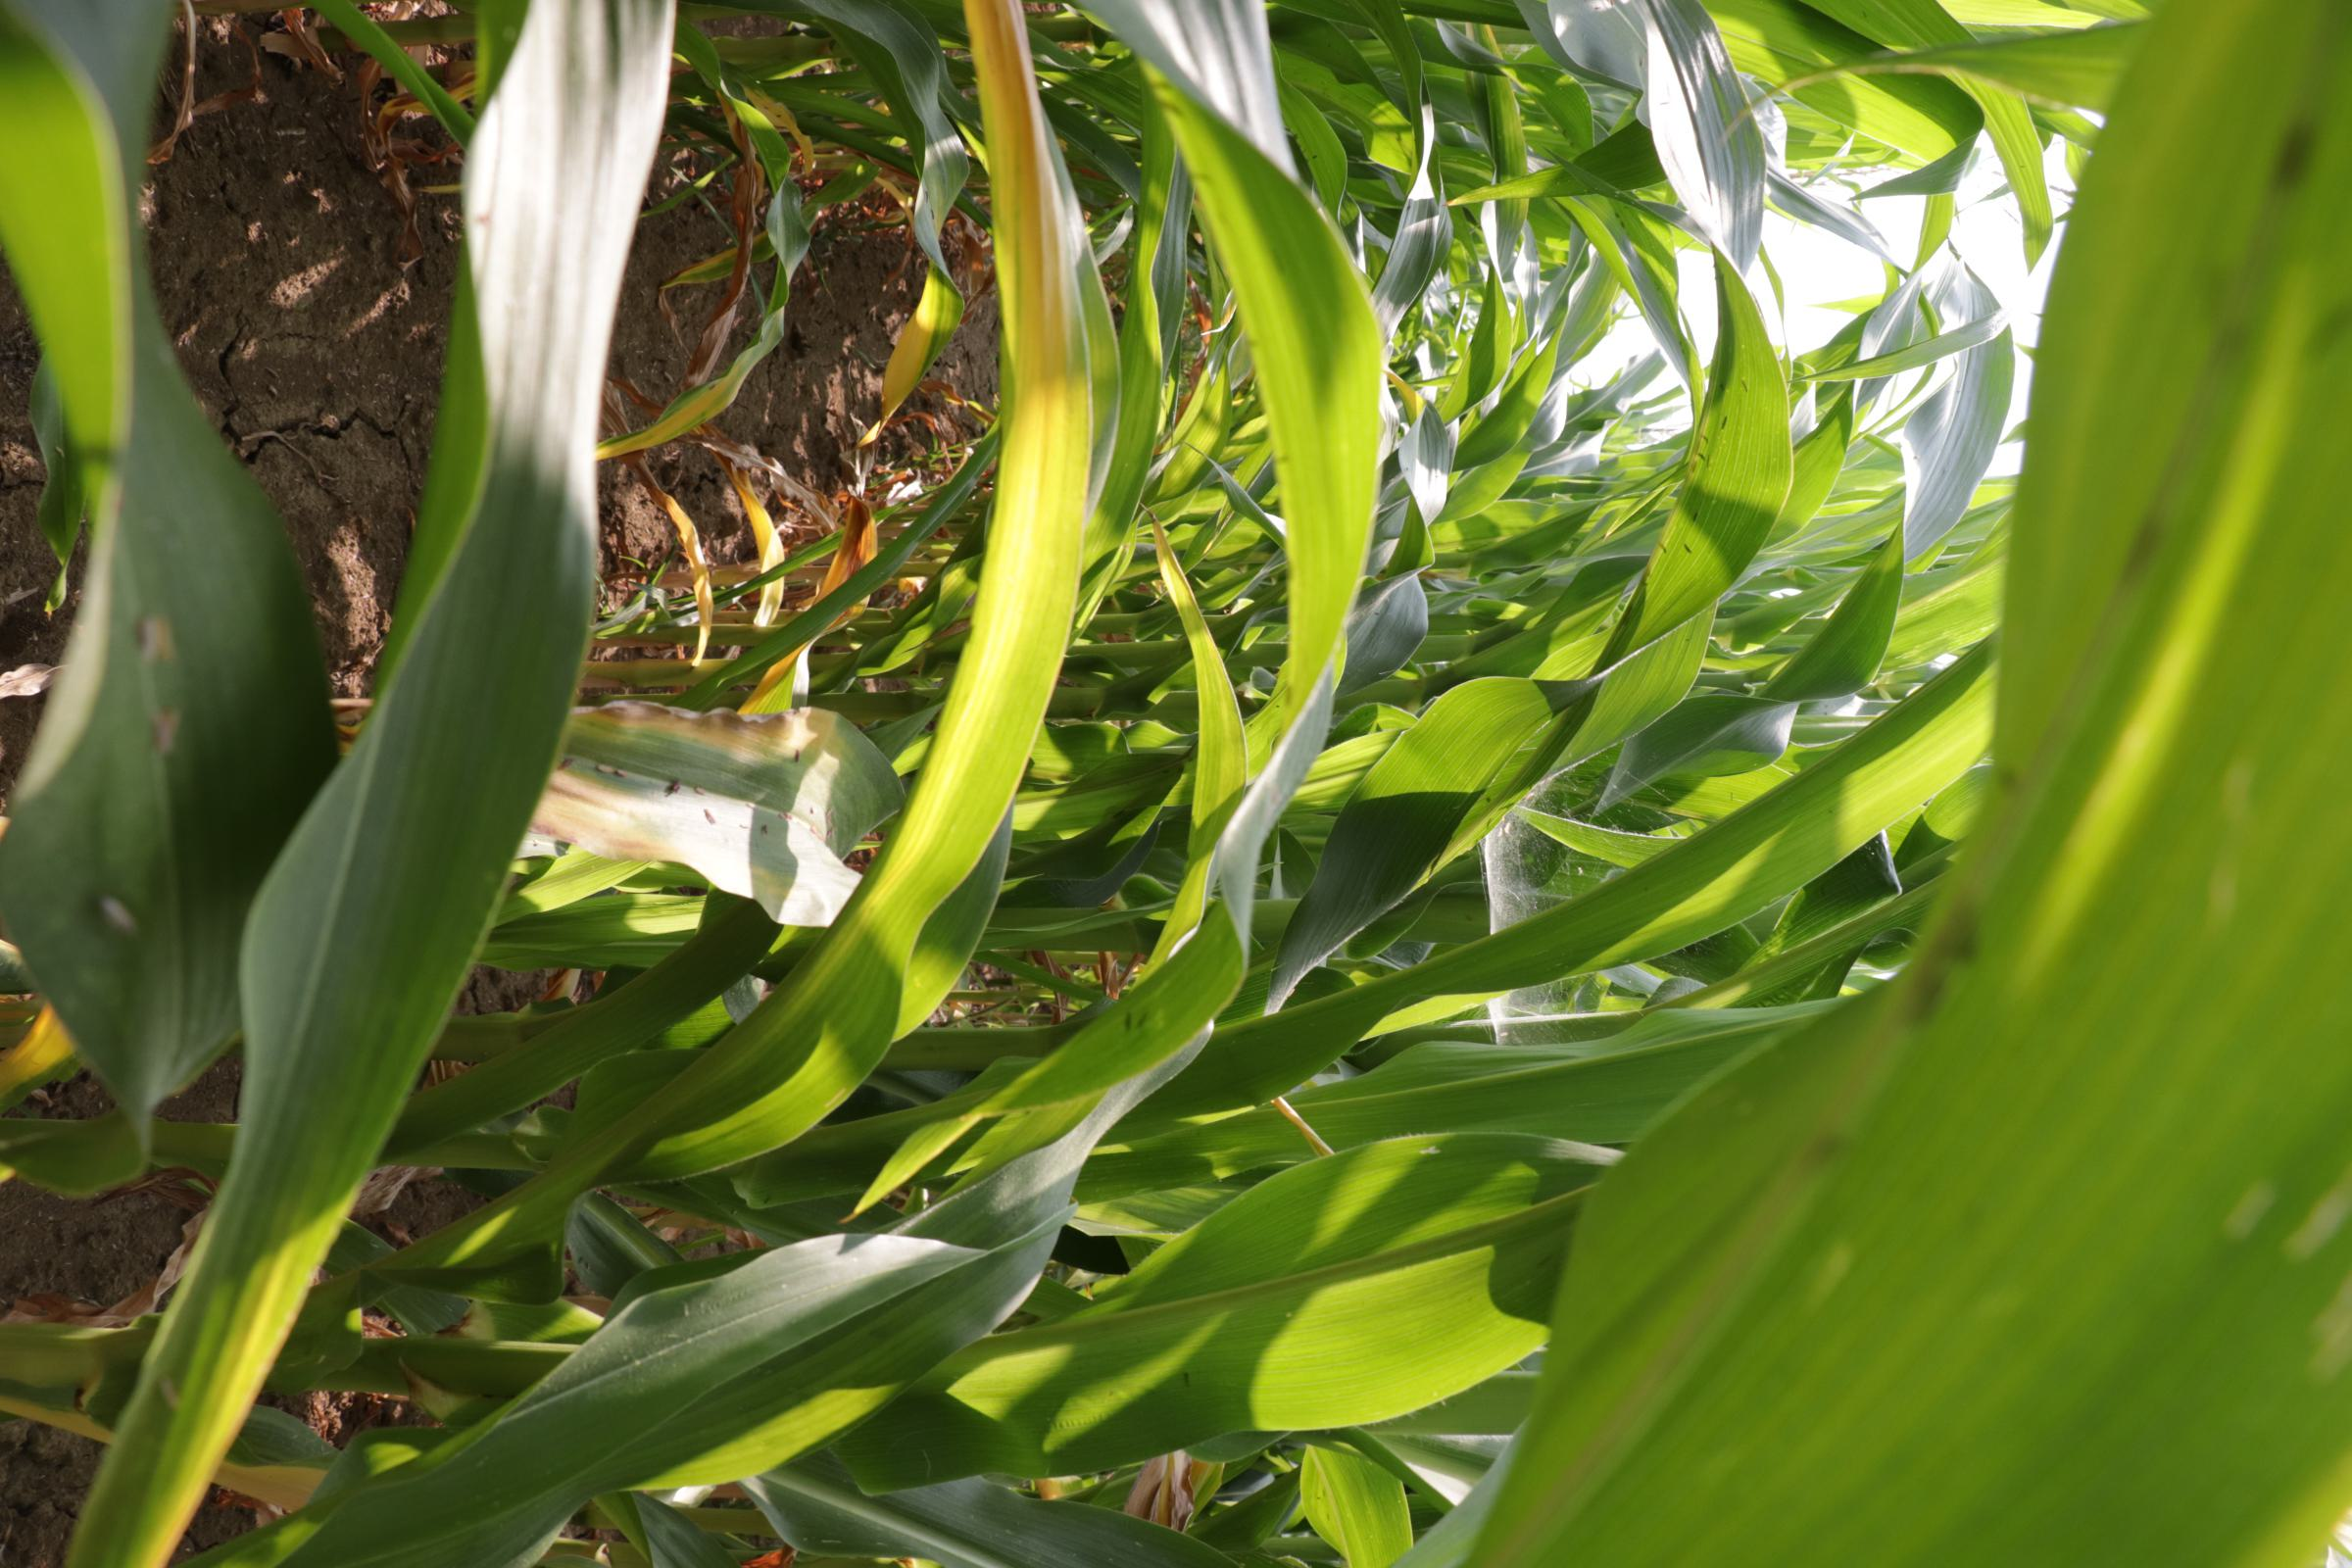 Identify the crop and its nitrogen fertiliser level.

maize, reduced nitrogen fertilisation
